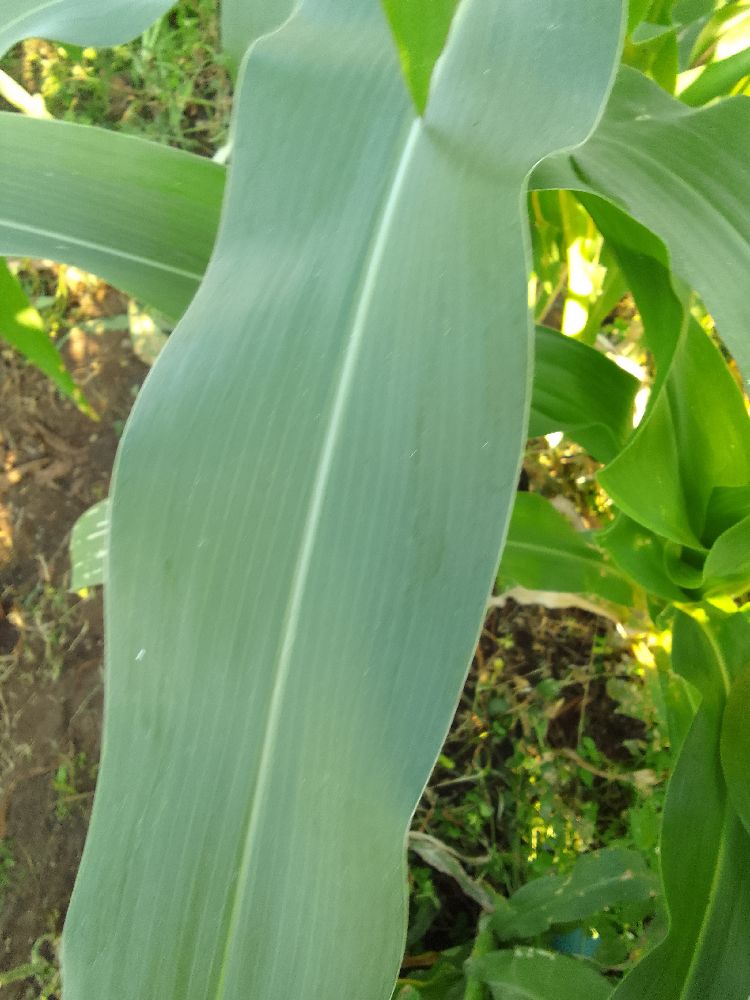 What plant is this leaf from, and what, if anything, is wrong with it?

maize, healthy
